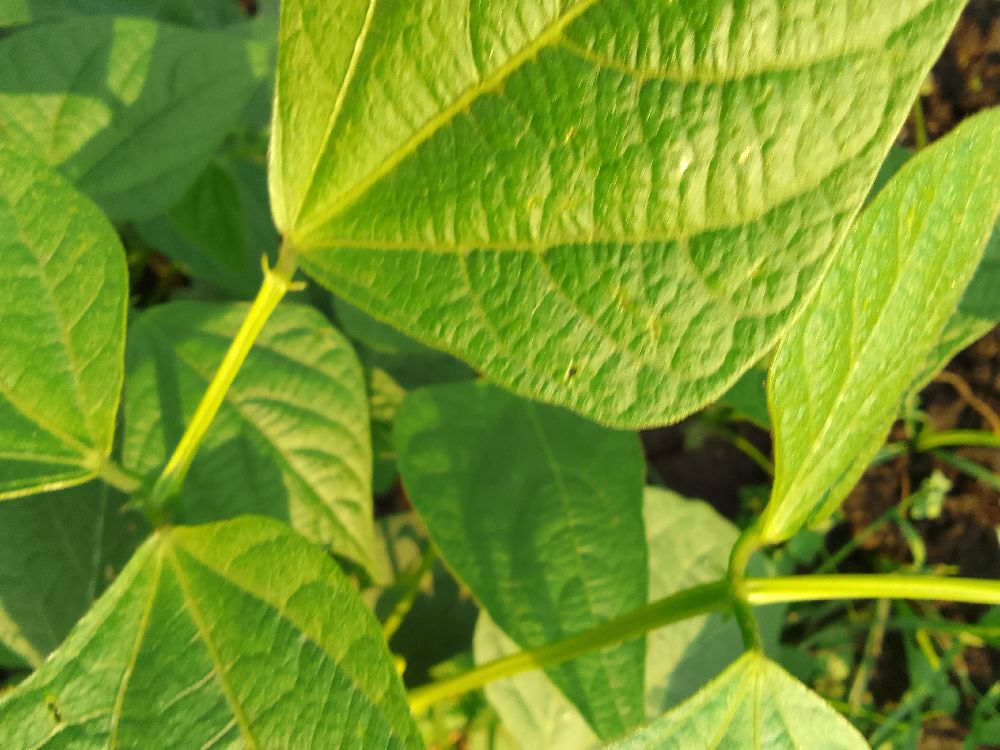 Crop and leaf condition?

common bean, healthy
